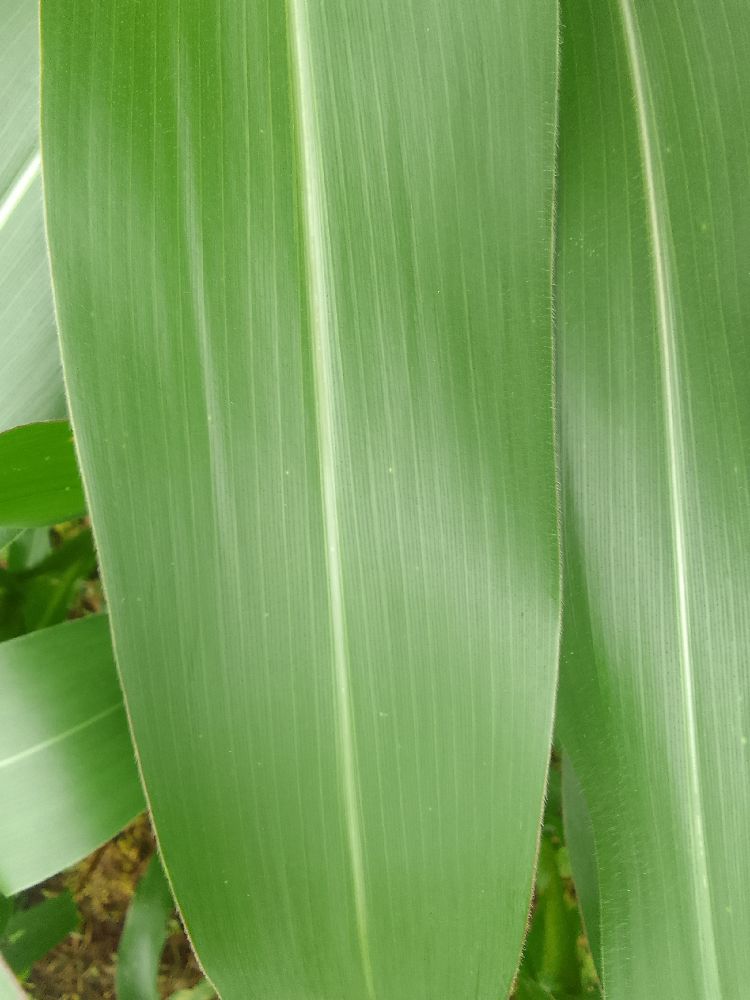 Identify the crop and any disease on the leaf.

maize, healthy
